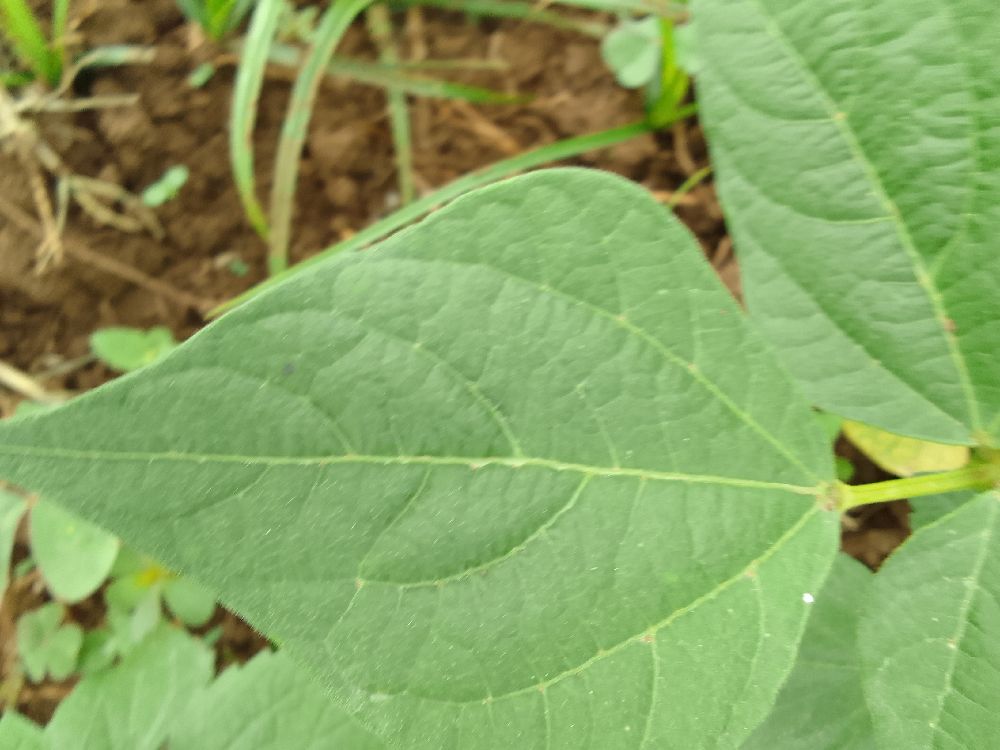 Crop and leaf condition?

common bean, healthy
